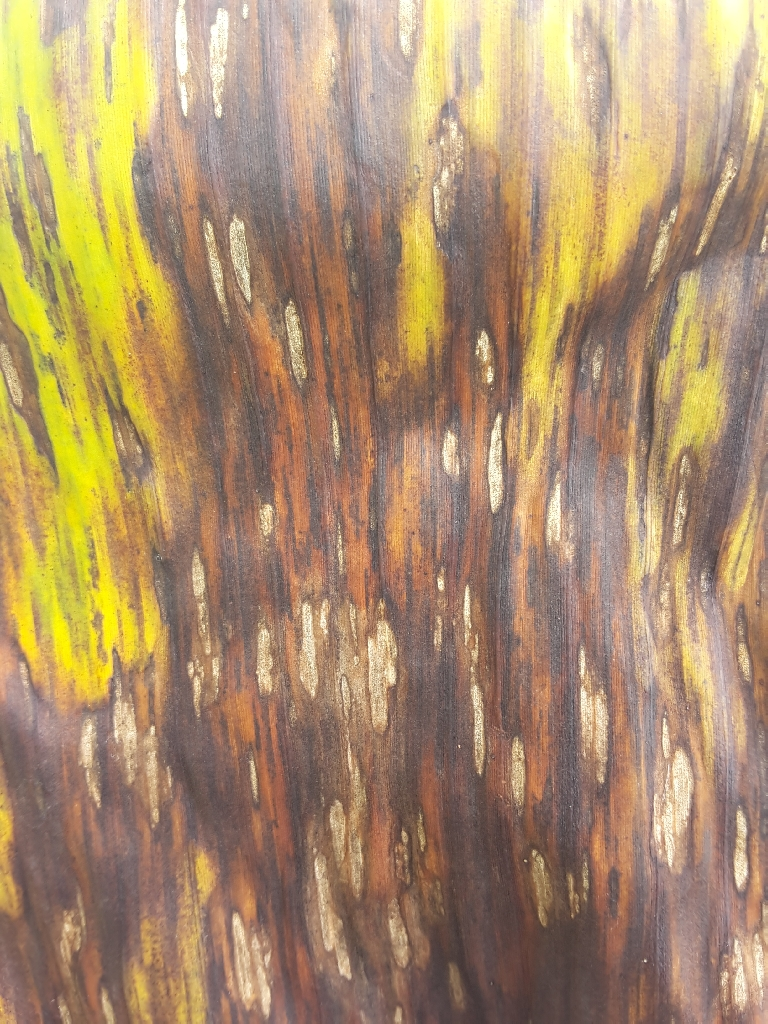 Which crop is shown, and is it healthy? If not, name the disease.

banana, black sigatoka
